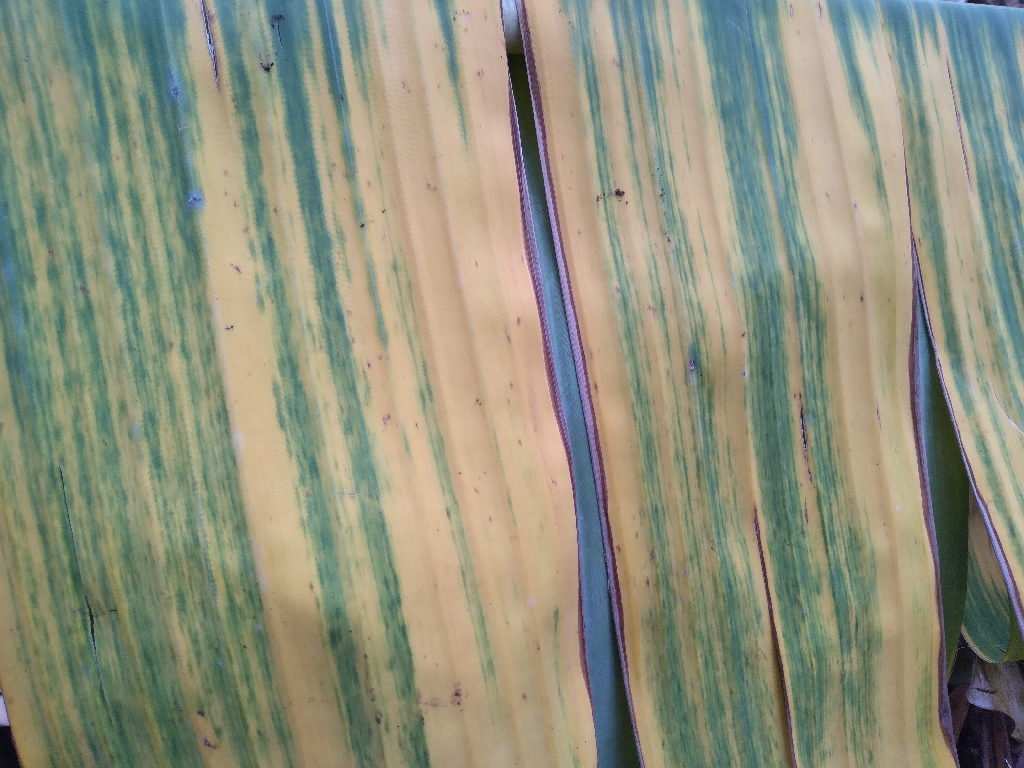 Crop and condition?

banana, fusarium wilt race 1
